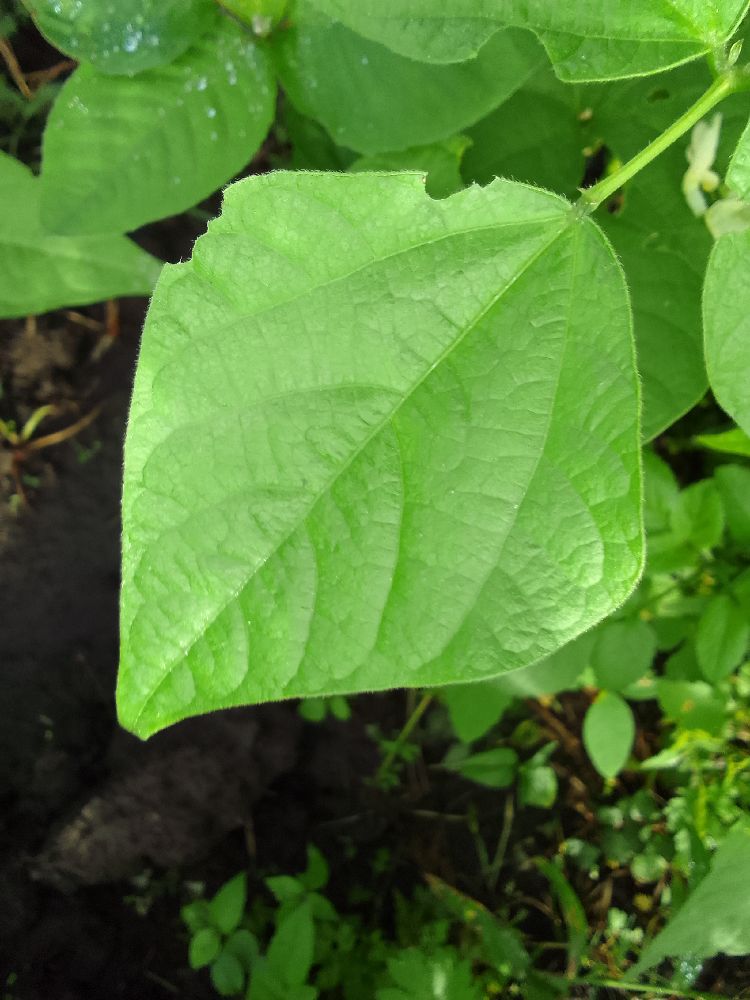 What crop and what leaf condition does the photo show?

common bean, healthy
